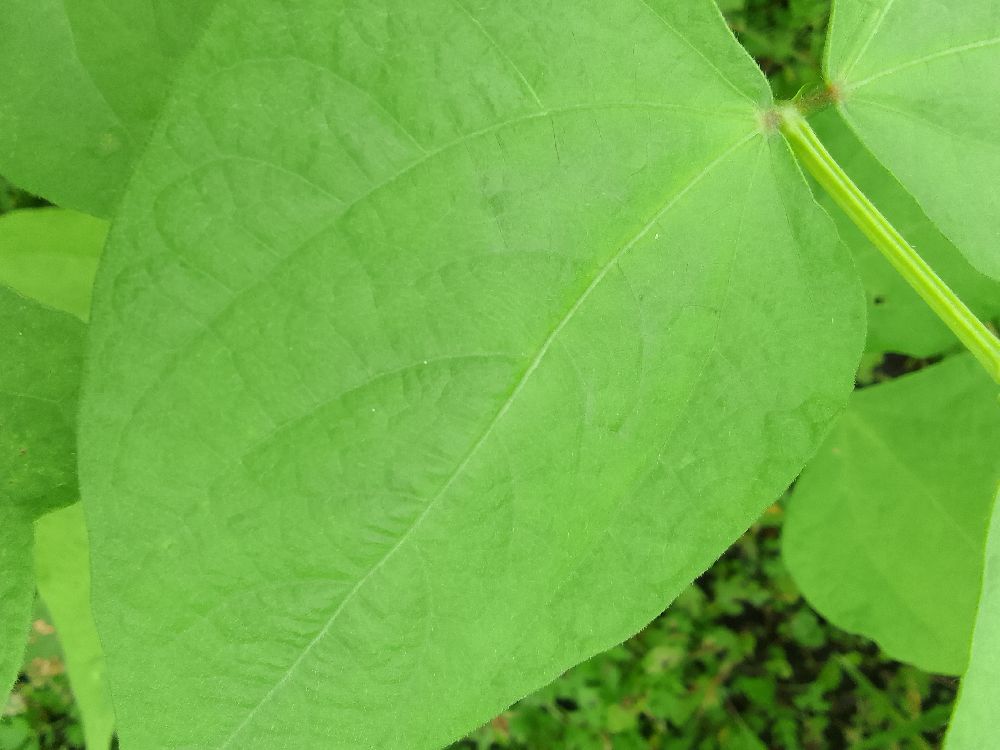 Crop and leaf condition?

common bean, healthy
